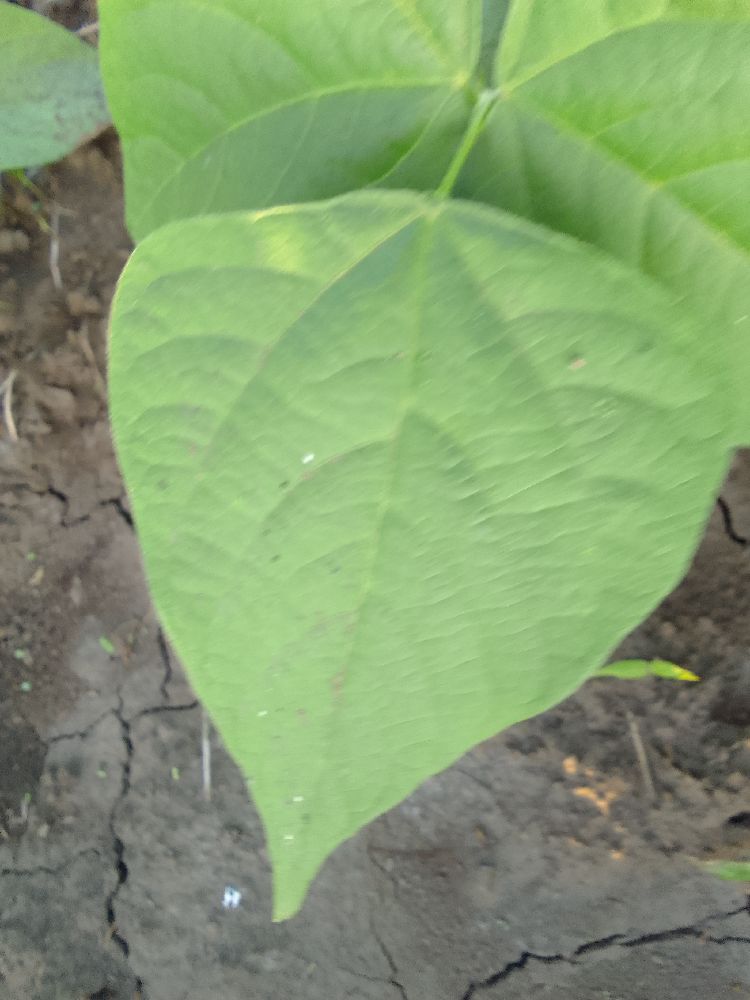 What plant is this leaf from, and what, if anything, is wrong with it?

common bean, healthy
